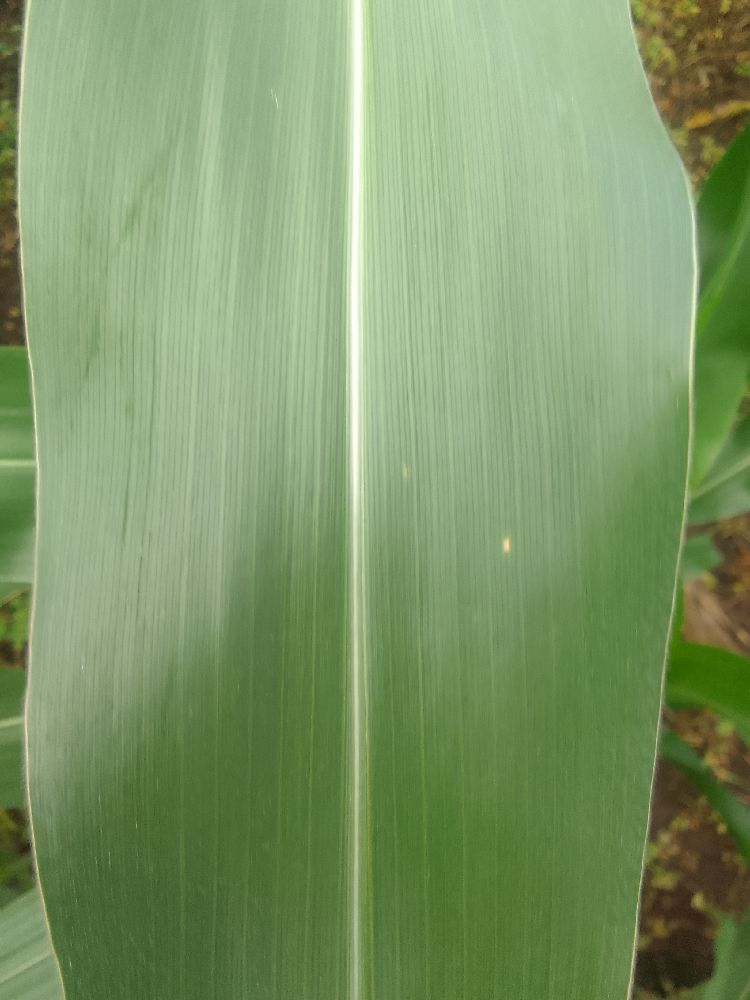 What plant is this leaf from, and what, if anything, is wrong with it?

maize, healthy
